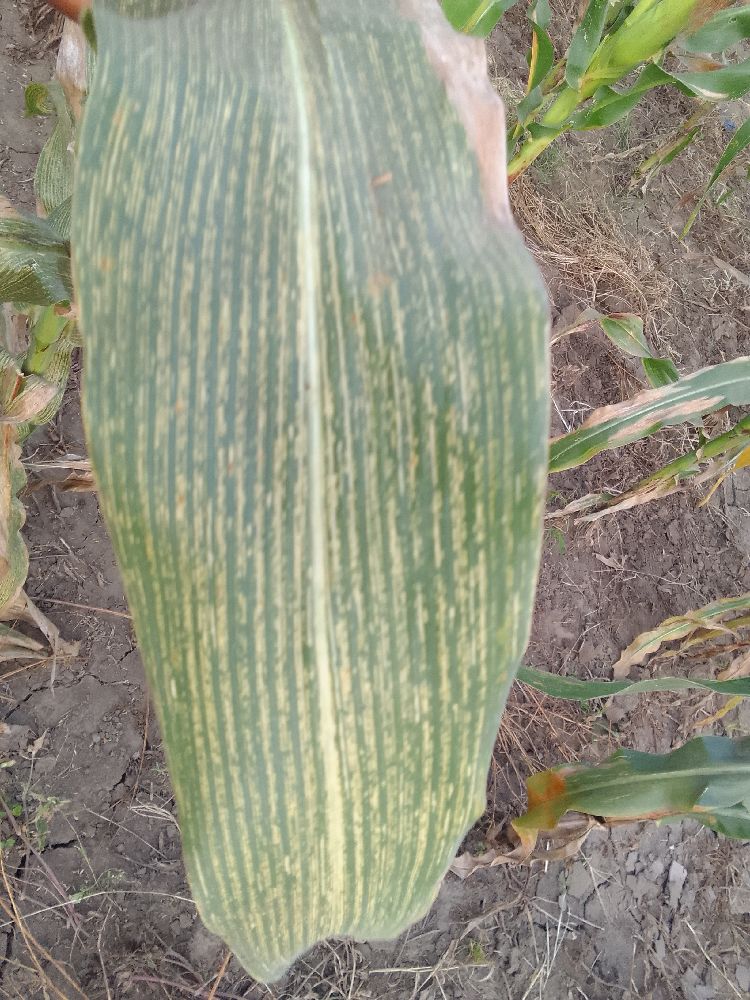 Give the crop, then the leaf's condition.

maize, maize streak virus
